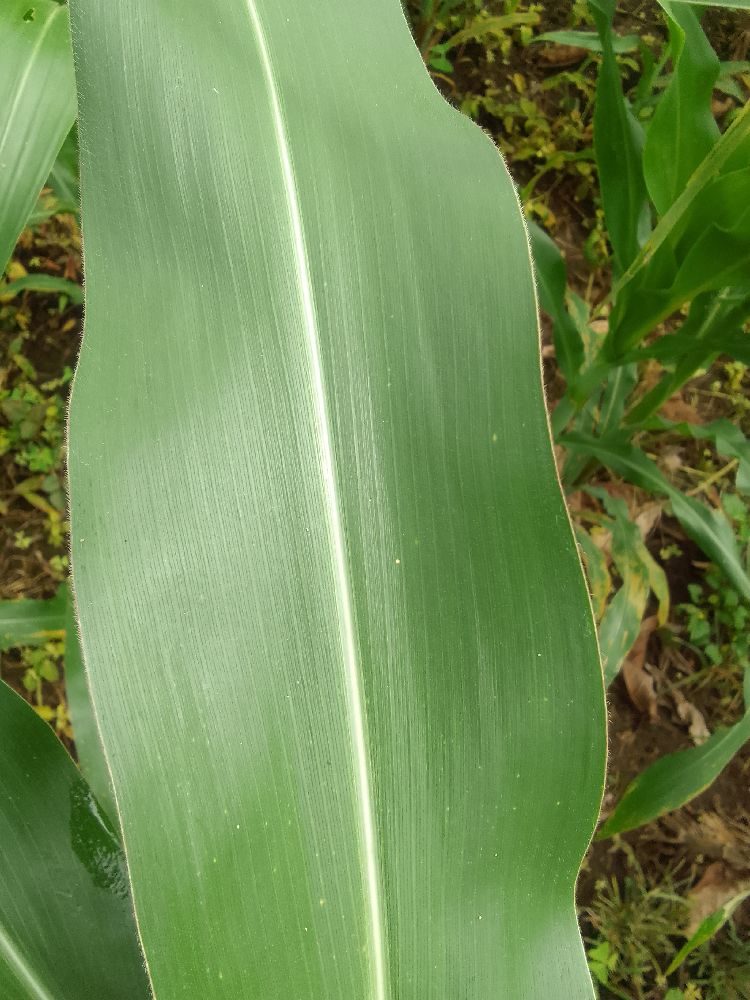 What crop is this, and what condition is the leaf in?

maize, healthy
